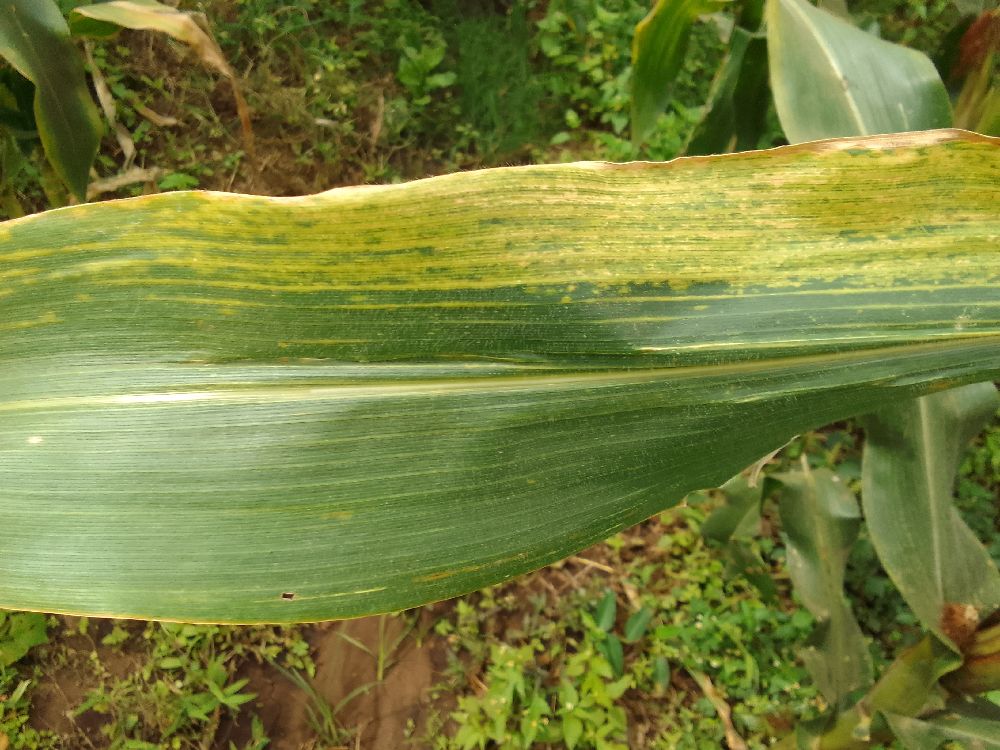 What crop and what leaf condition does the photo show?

maize, maize lethal necrosis
